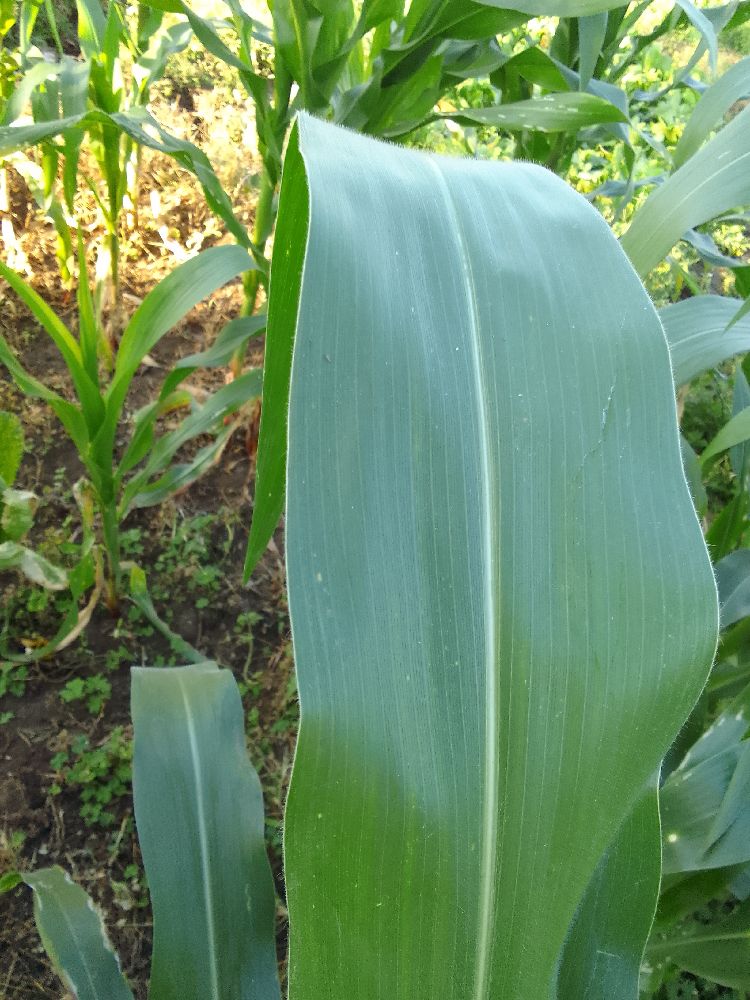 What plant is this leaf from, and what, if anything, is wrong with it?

maize, healthy
